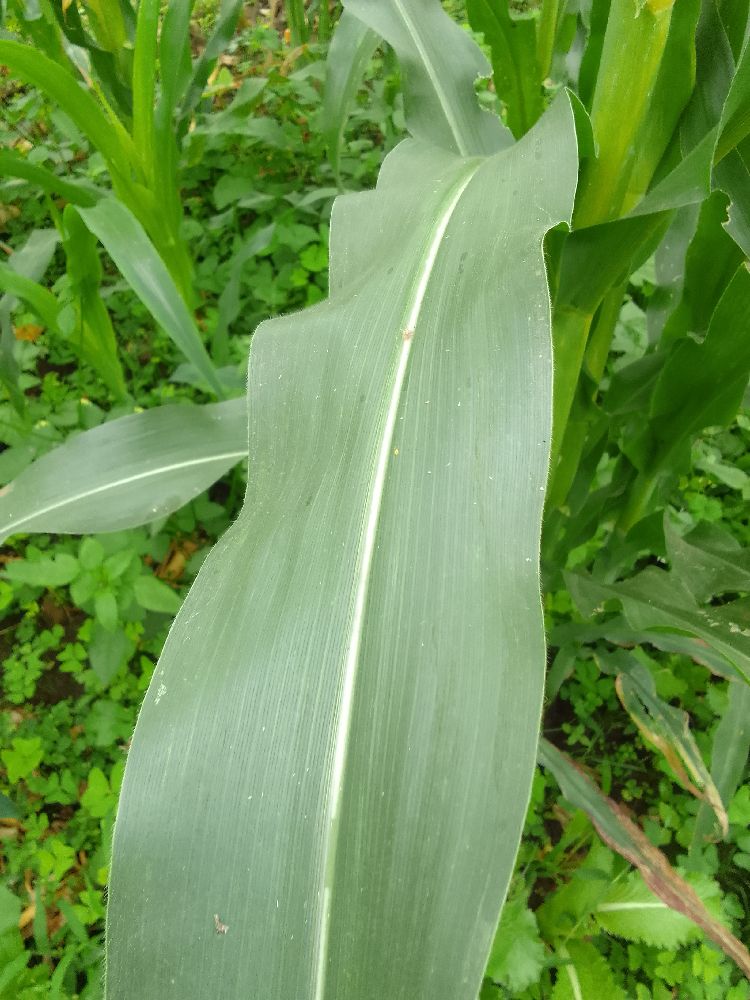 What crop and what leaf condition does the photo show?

maize, healthy
